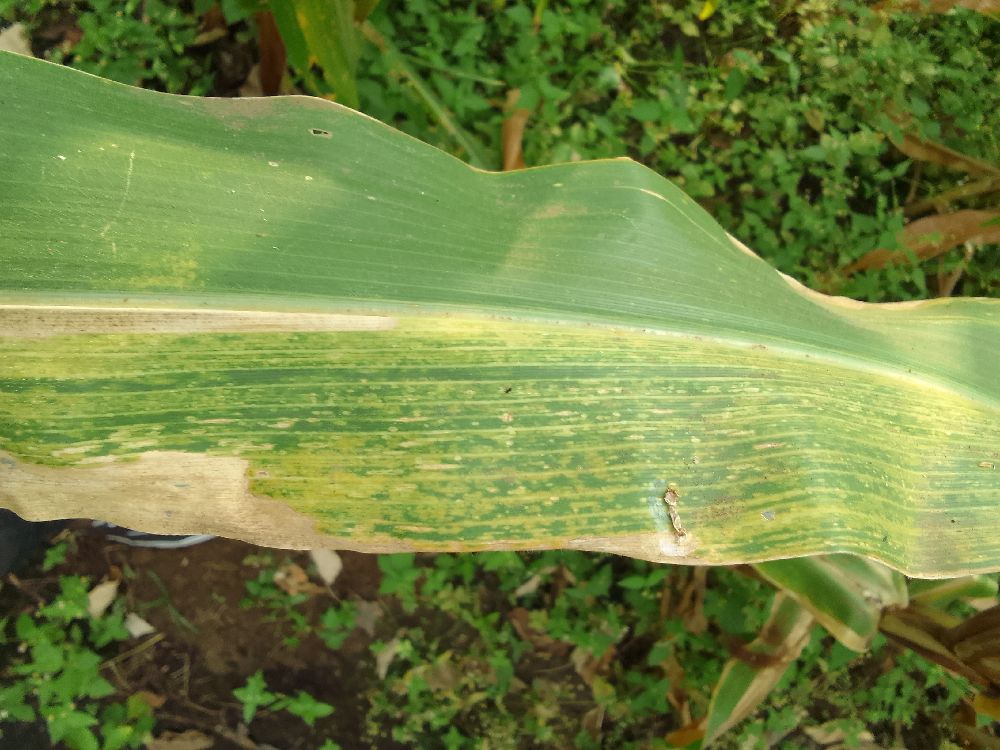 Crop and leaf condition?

maize, maize lethal necrosis
